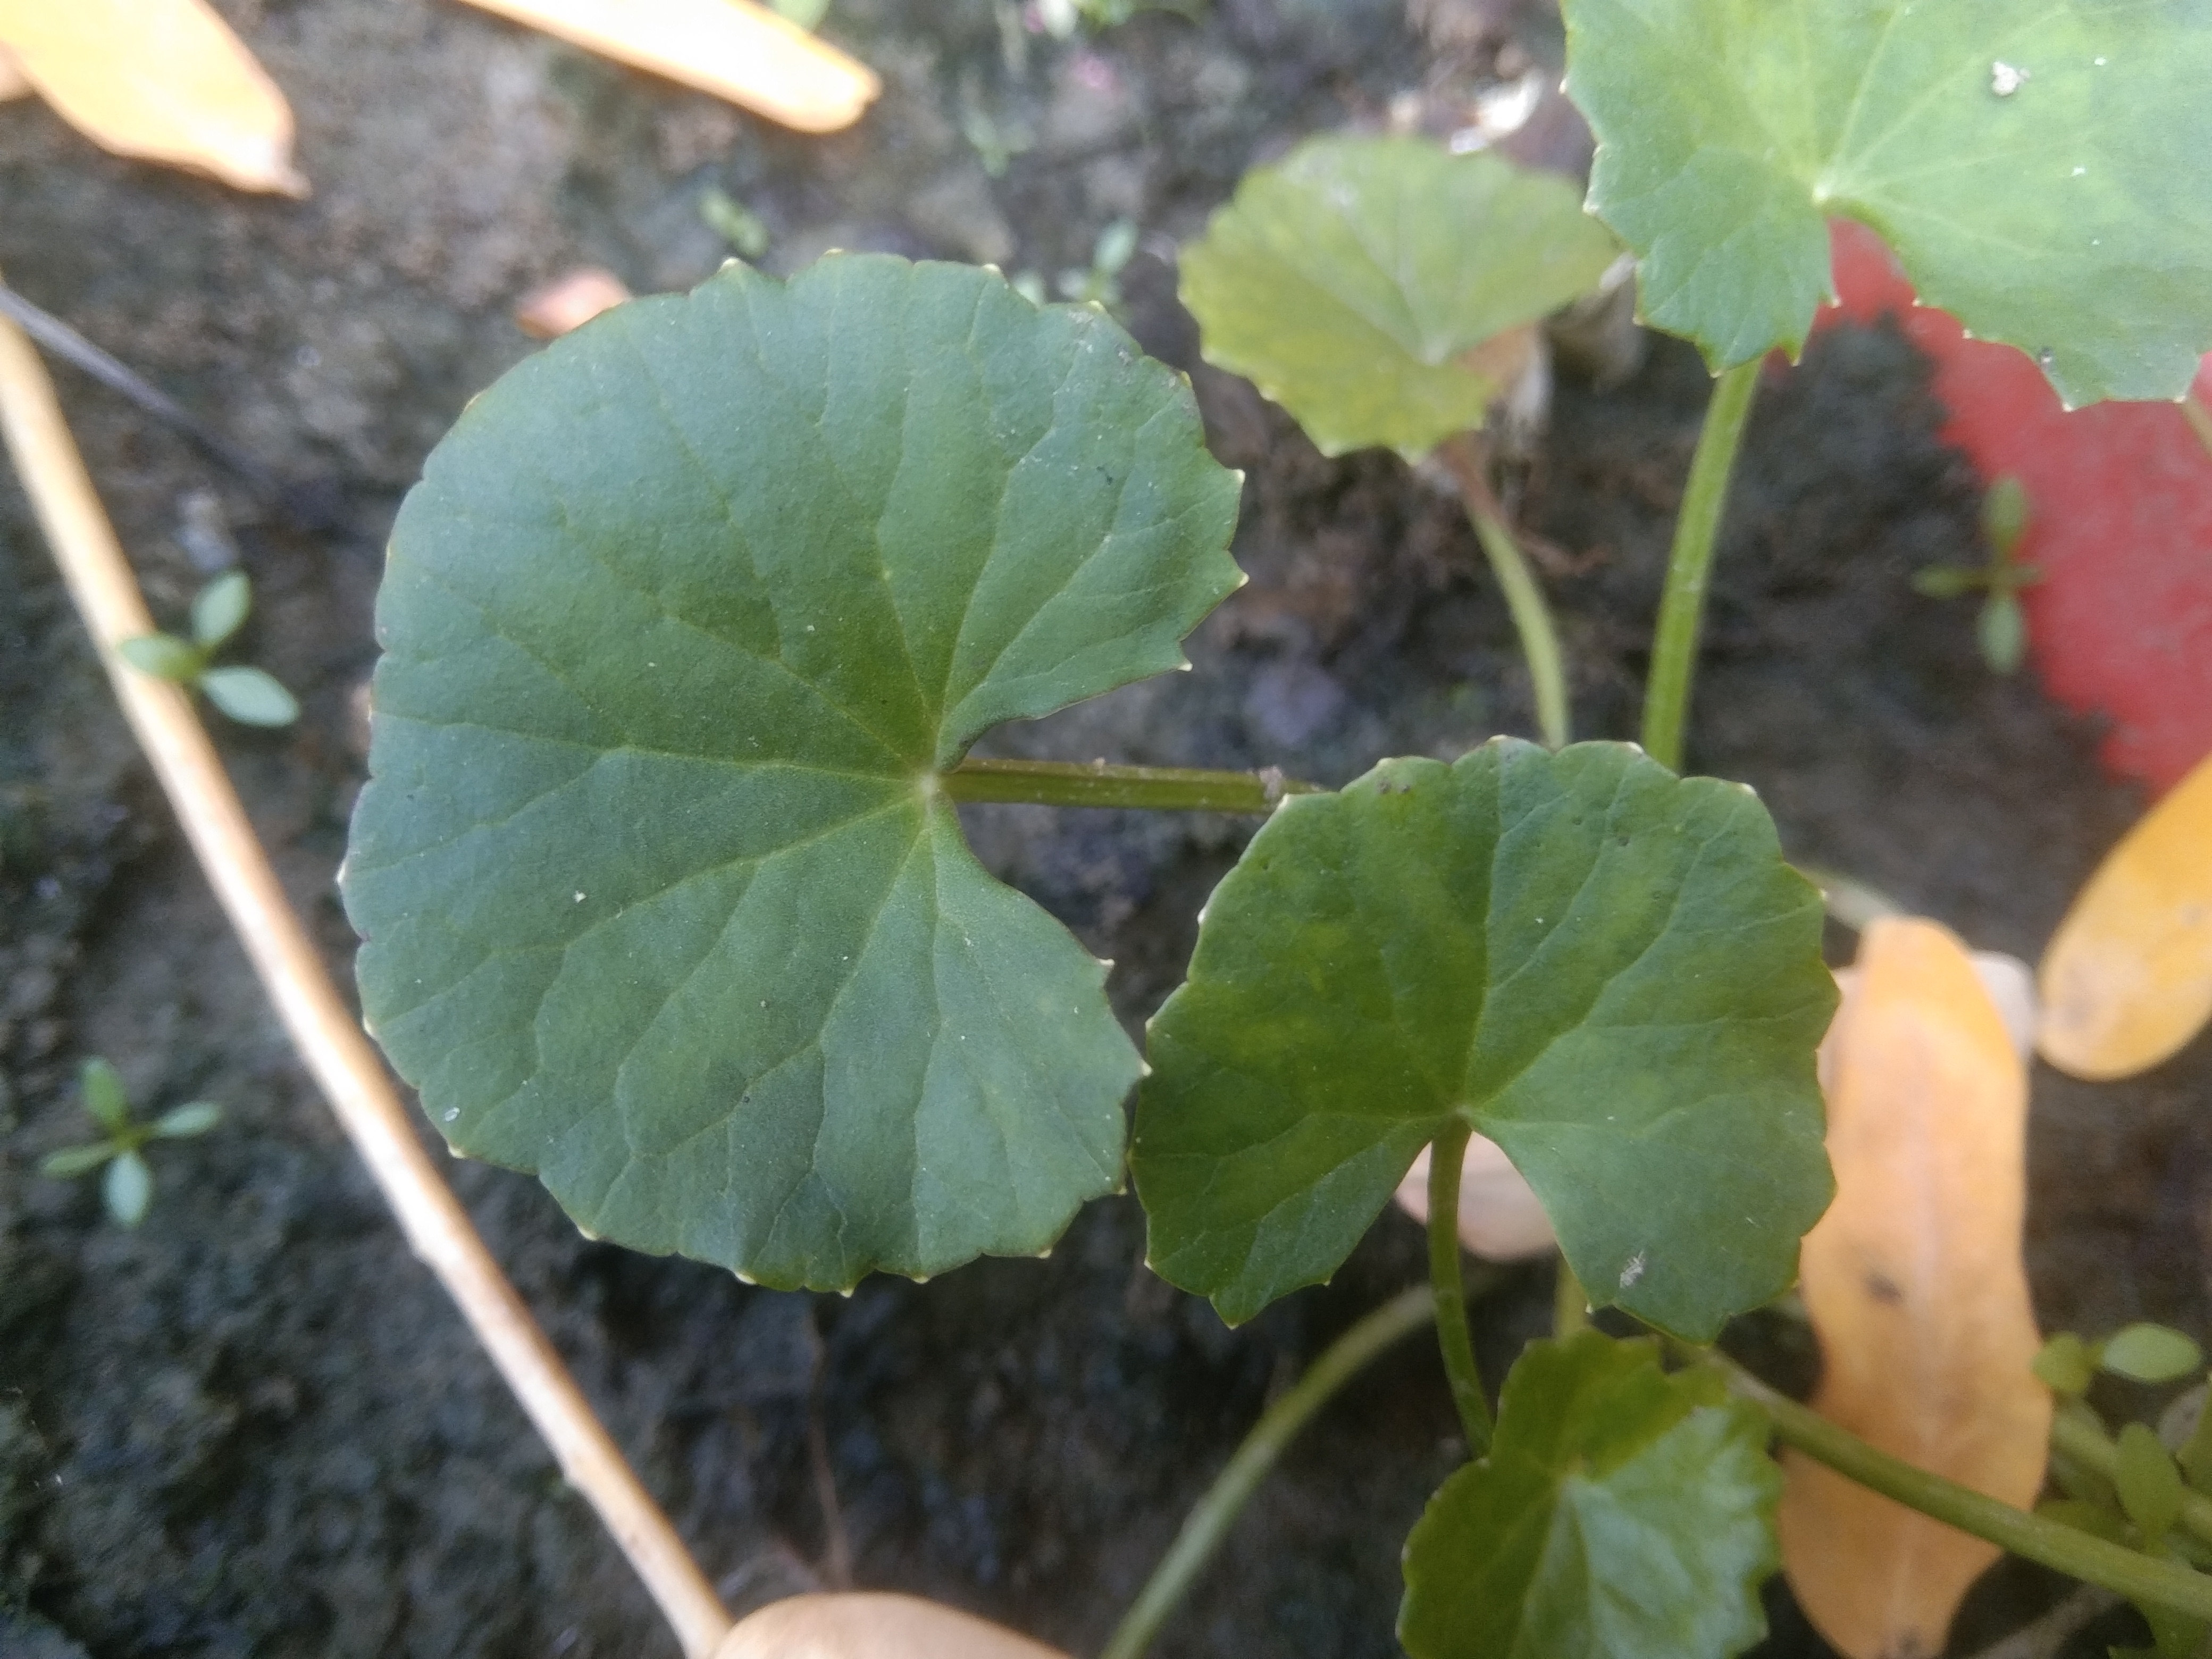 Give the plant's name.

thankuni
